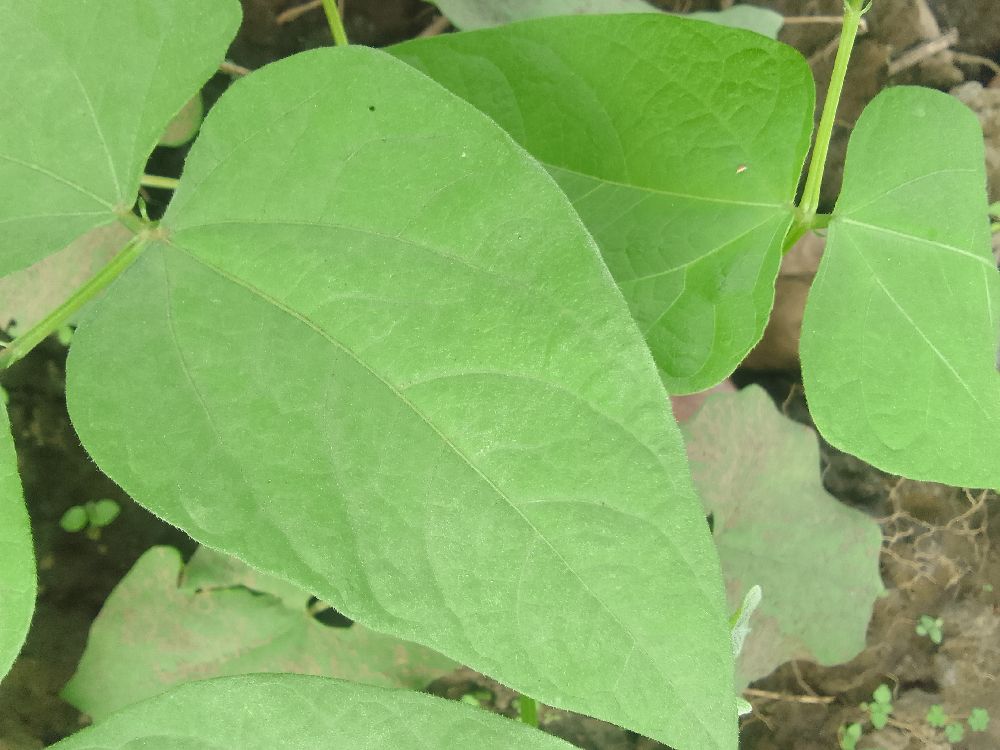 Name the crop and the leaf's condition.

common bean, healthy
